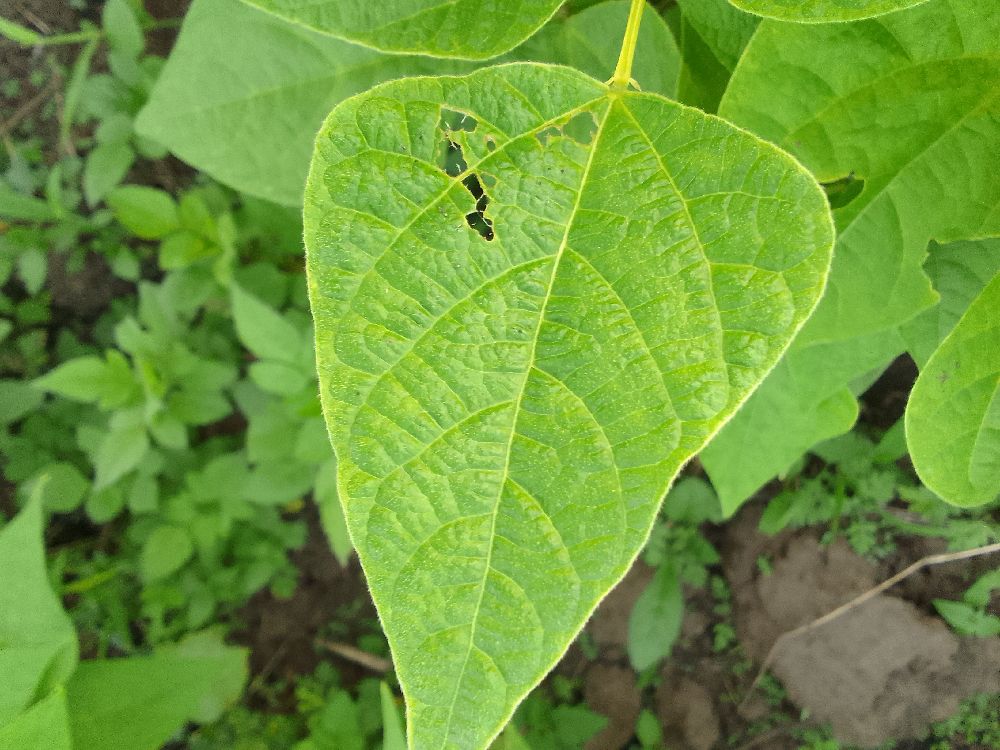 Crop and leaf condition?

common bean, healthy
